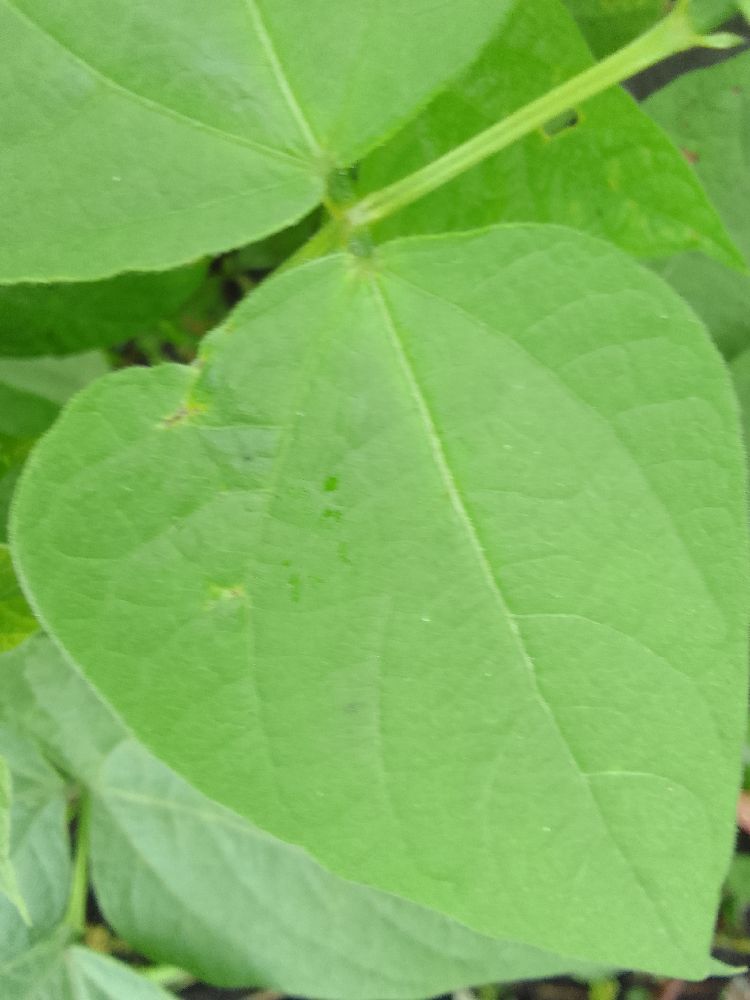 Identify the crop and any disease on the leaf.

common bean, healthy
